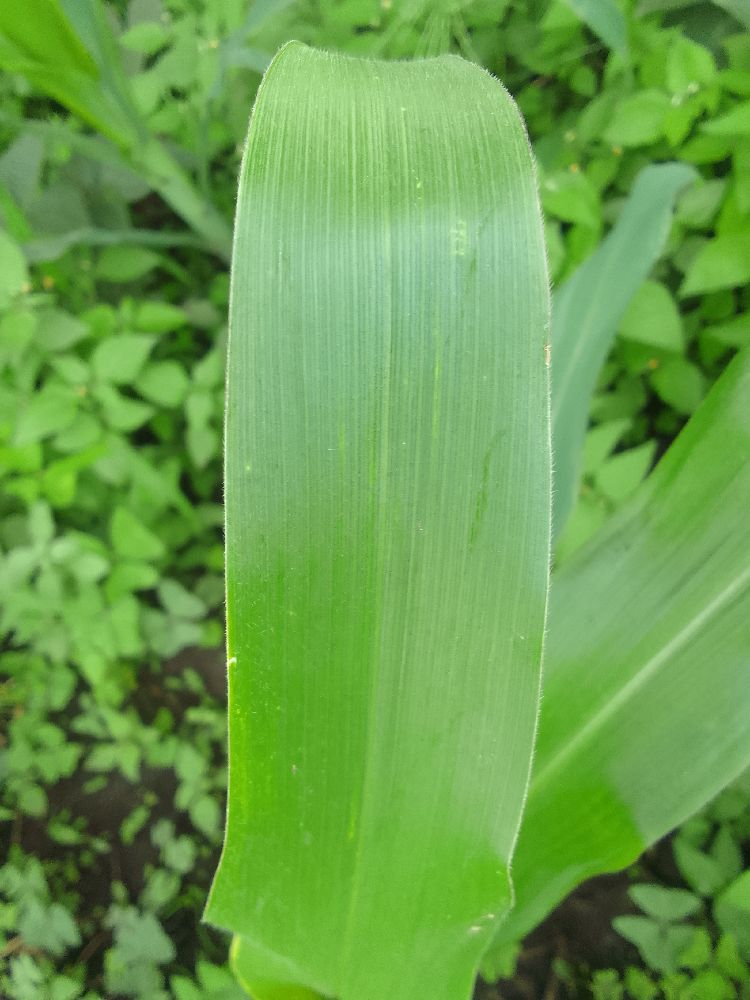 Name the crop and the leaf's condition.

maize, healthy
